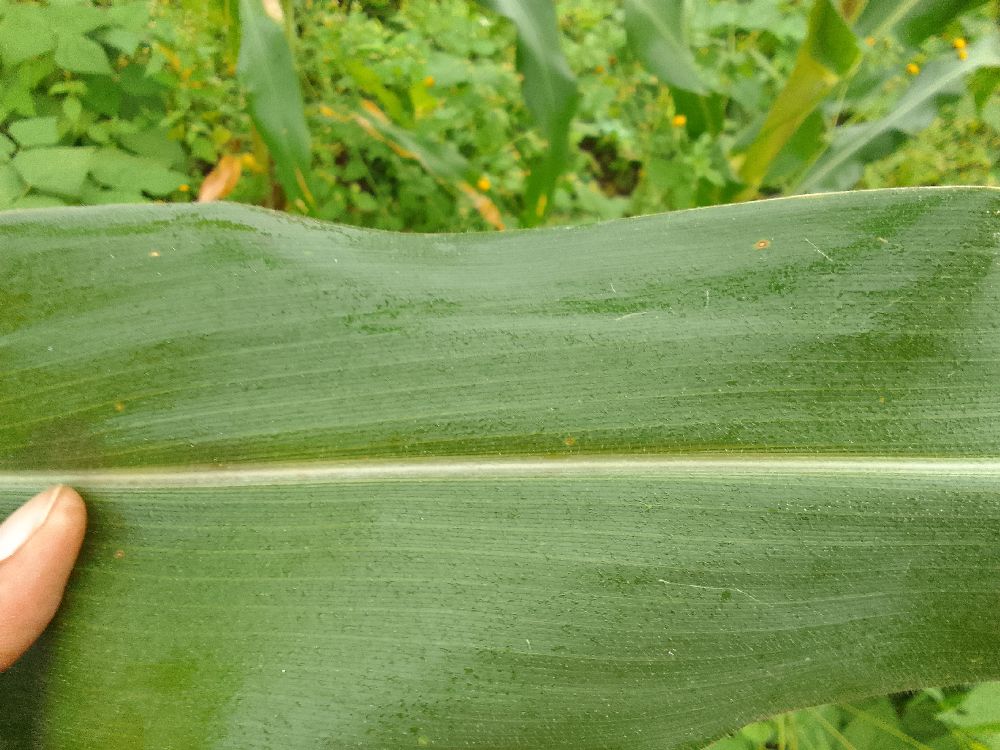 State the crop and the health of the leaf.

maize, healthy
